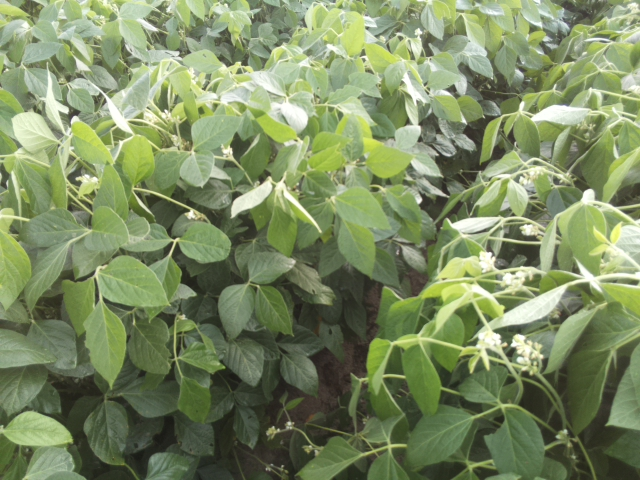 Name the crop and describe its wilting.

soybean, slight leaflet or petiole turgor loss in upper canopy
